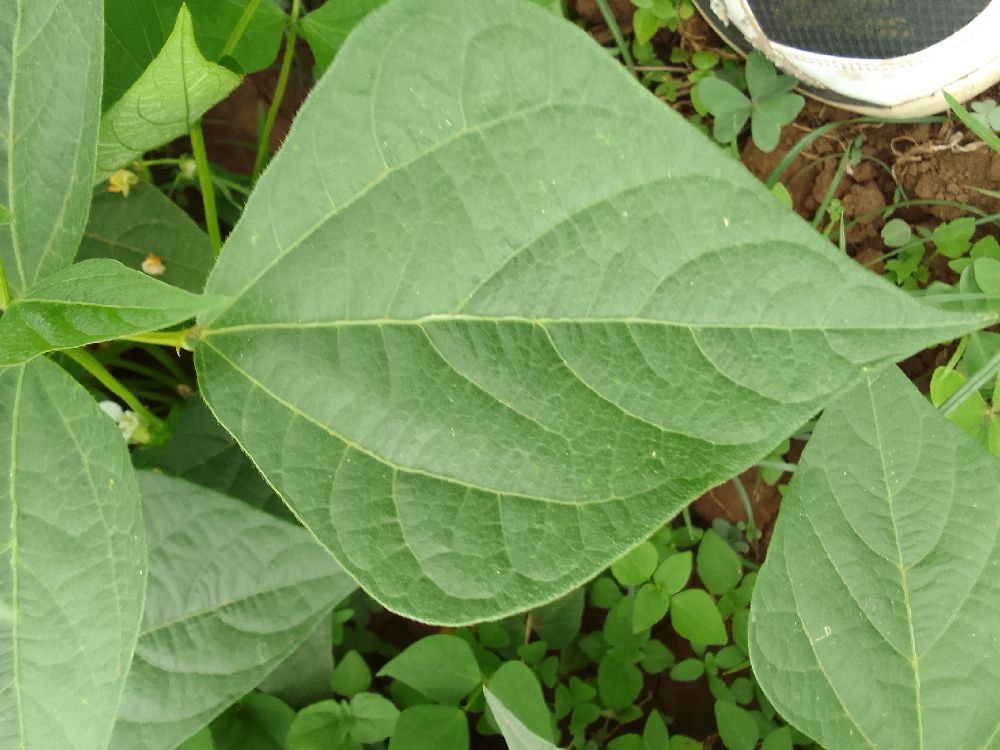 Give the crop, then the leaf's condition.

common bean, healthy
